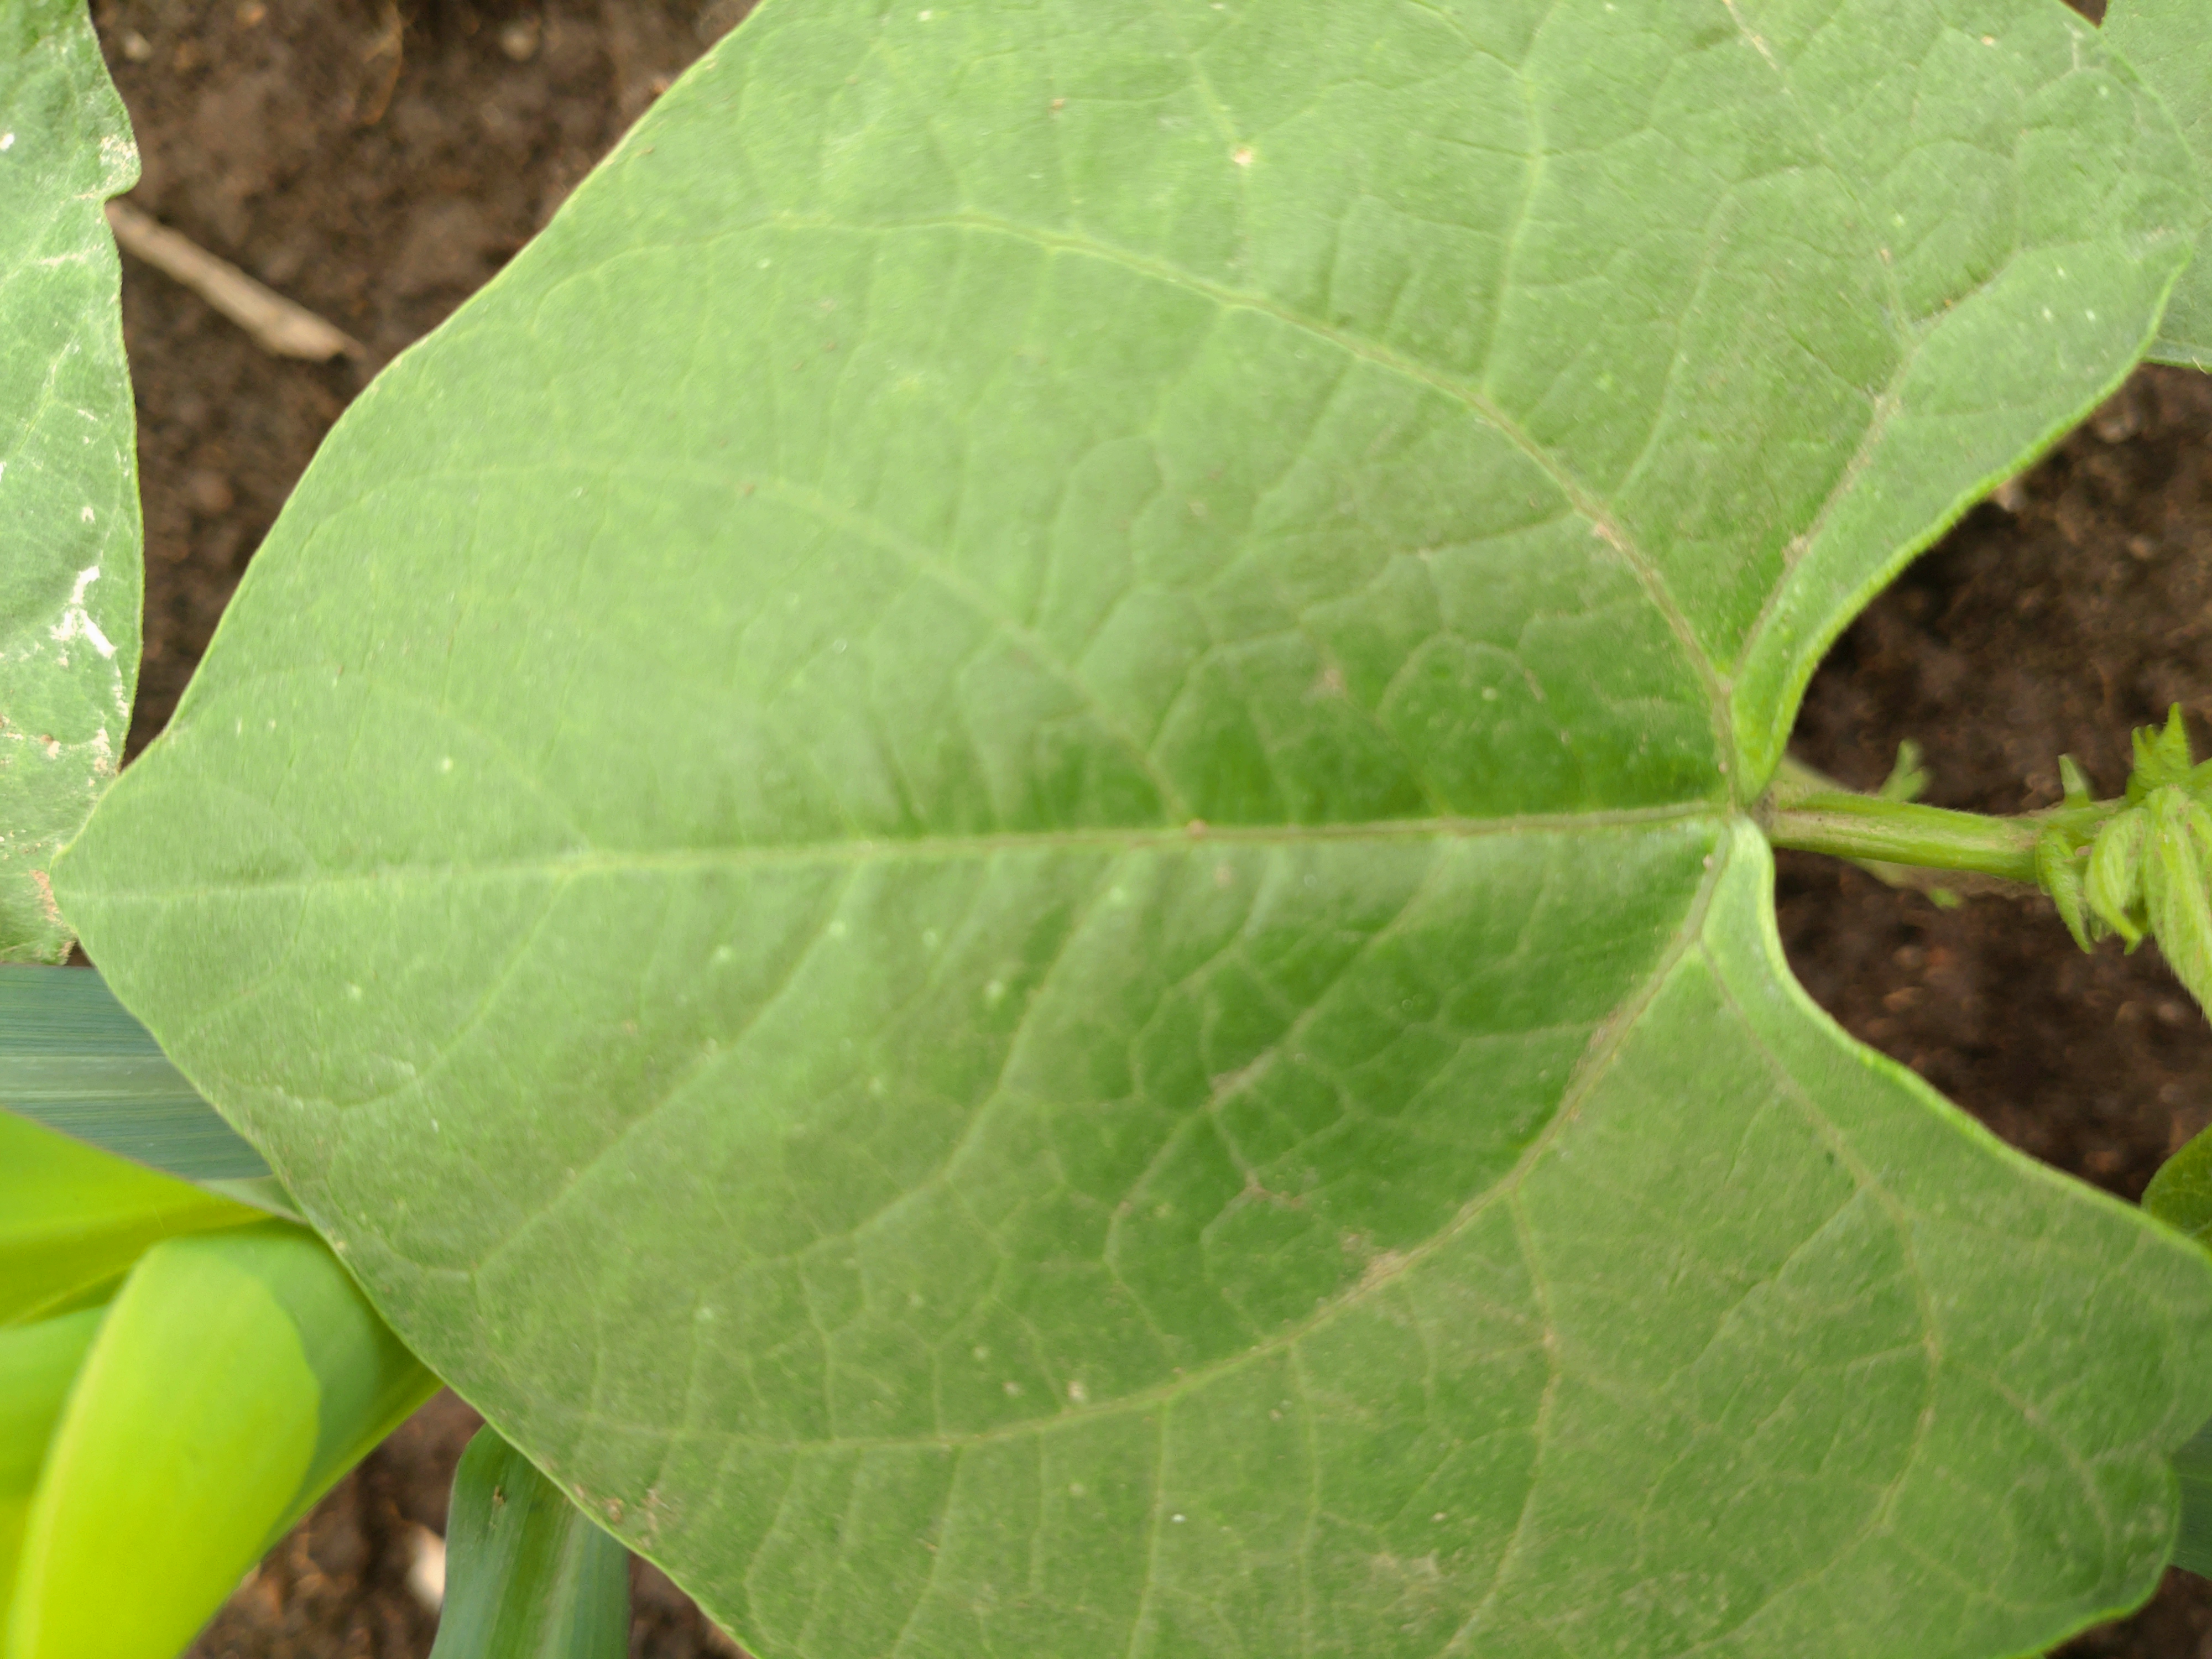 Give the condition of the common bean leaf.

healthy
